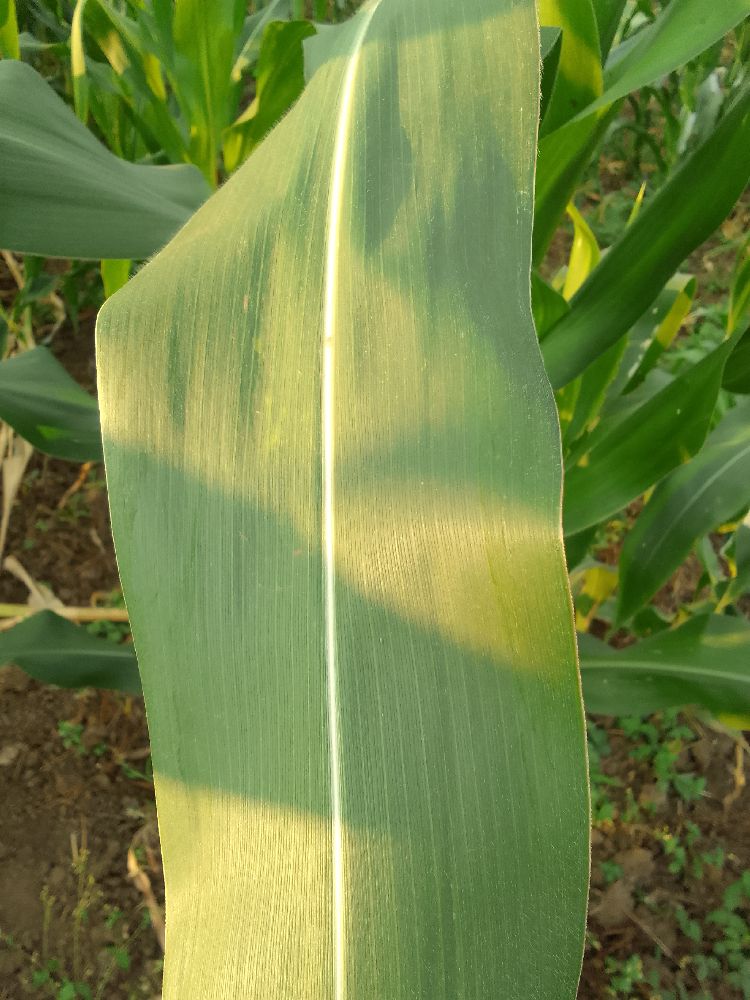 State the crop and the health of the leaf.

maize, healthy
